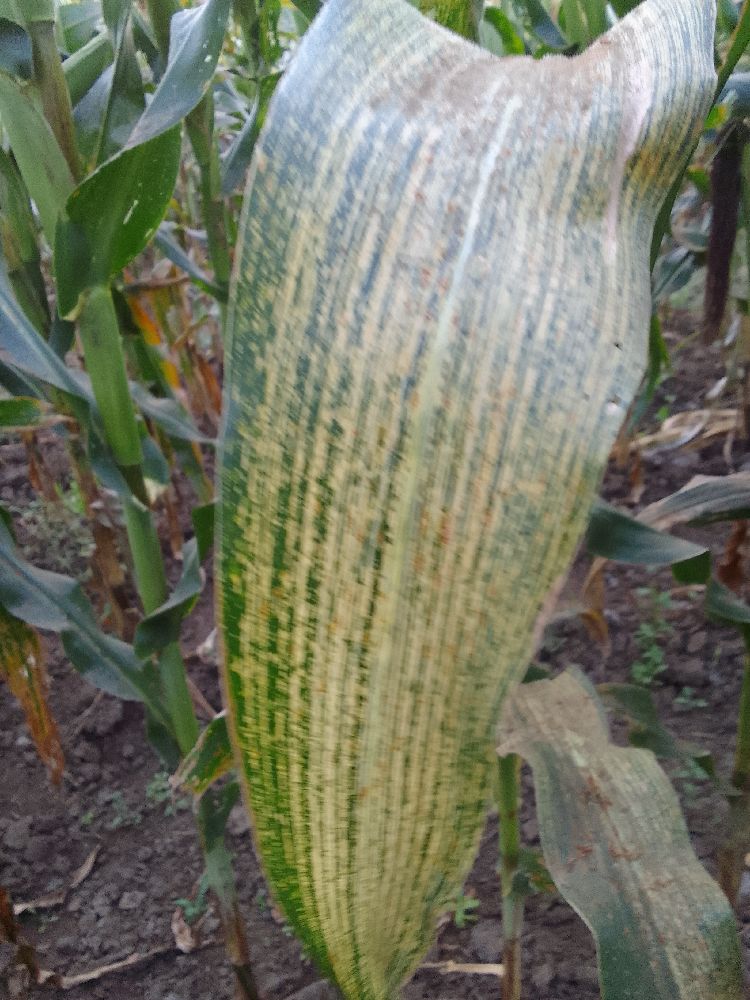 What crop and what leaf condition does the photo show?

maize, maize streak virus
